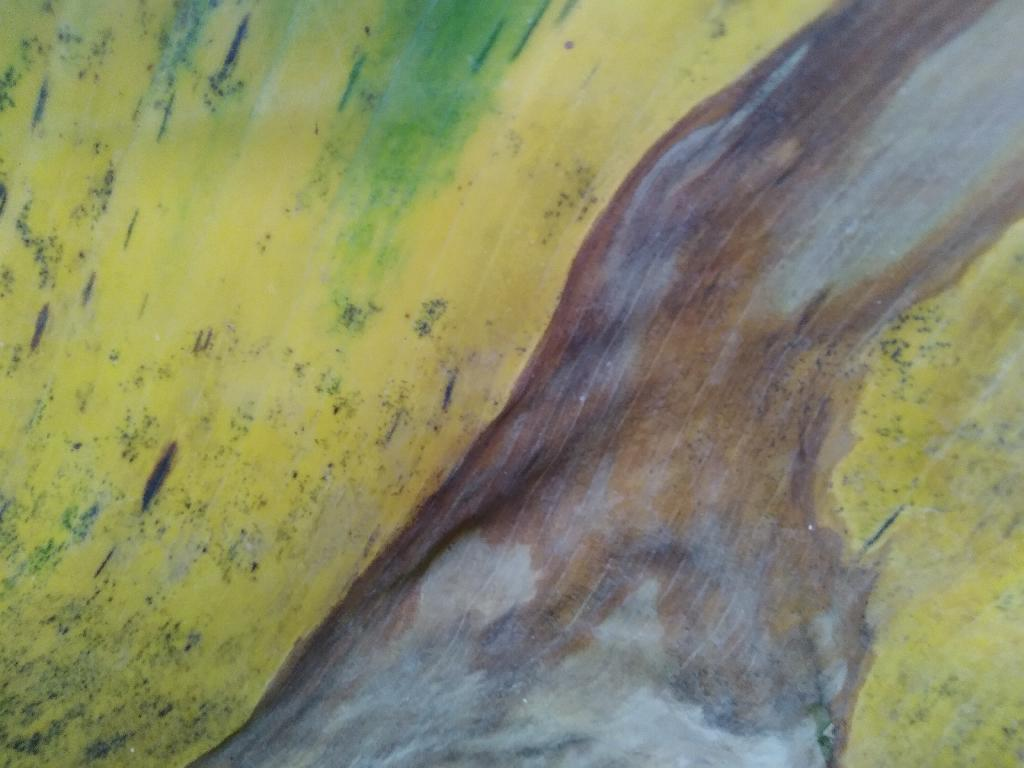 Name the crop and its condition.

banana, black sigatoka
